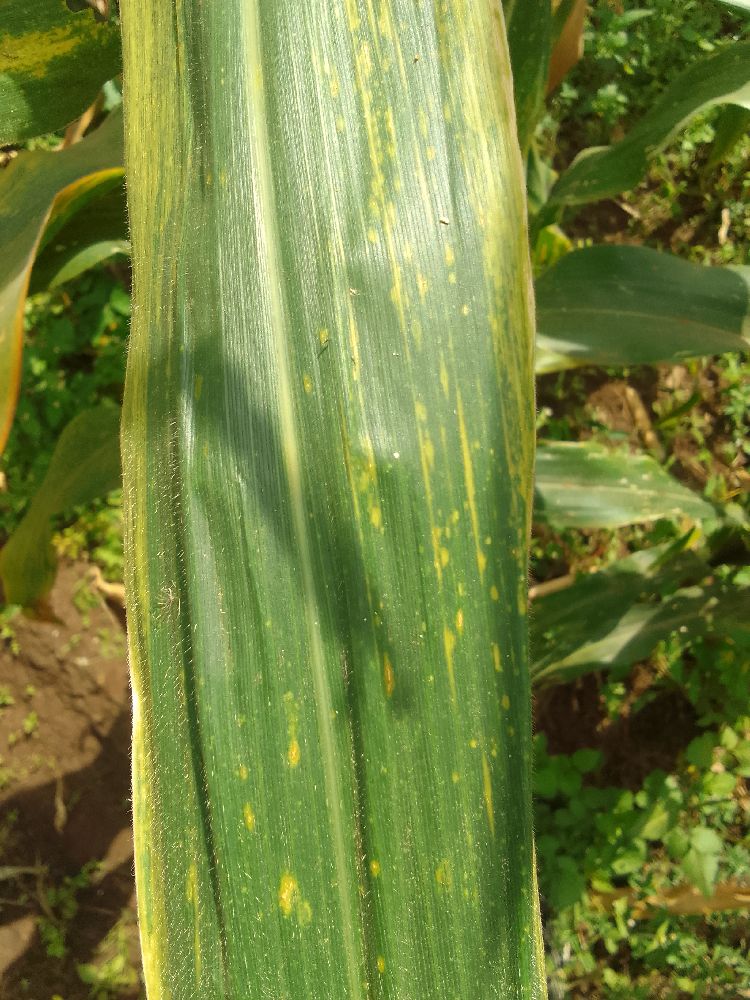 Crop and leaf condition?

maize, maize lethal necrosis
